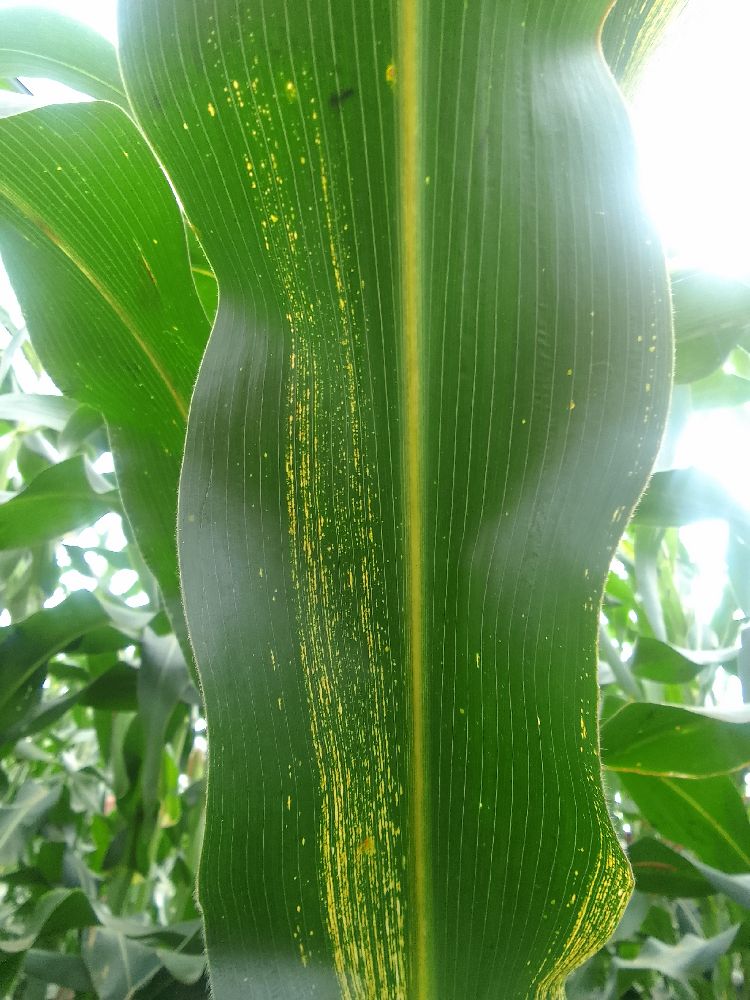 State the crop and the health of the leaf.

maize, maize streak virus
